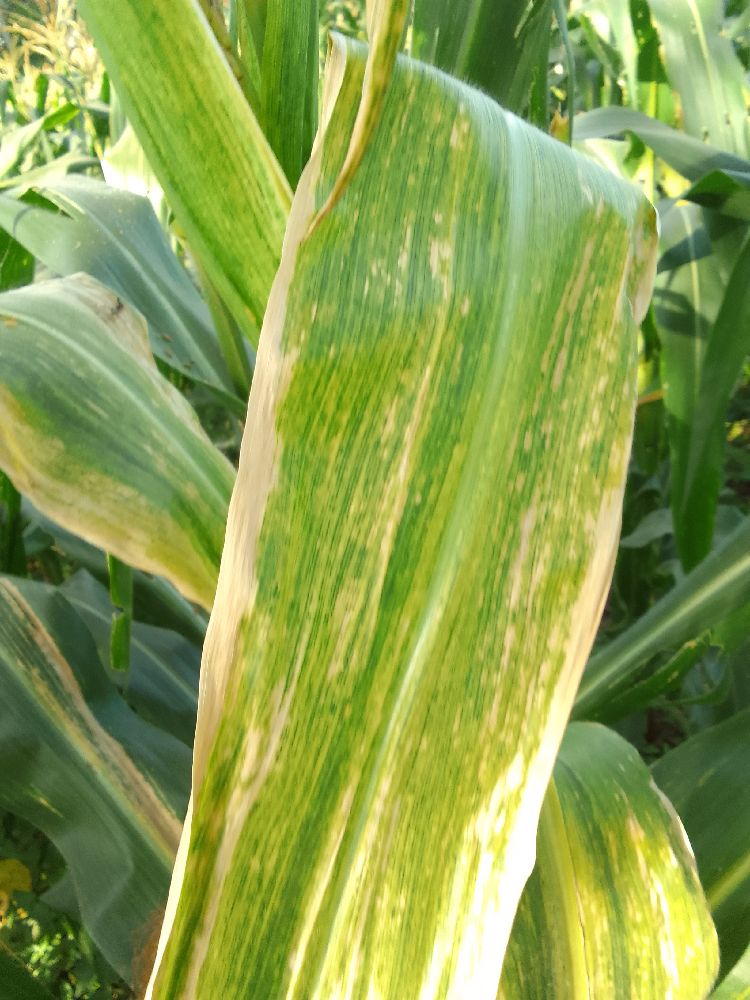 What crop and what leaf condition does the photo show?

maize, maize lethal necrosis
